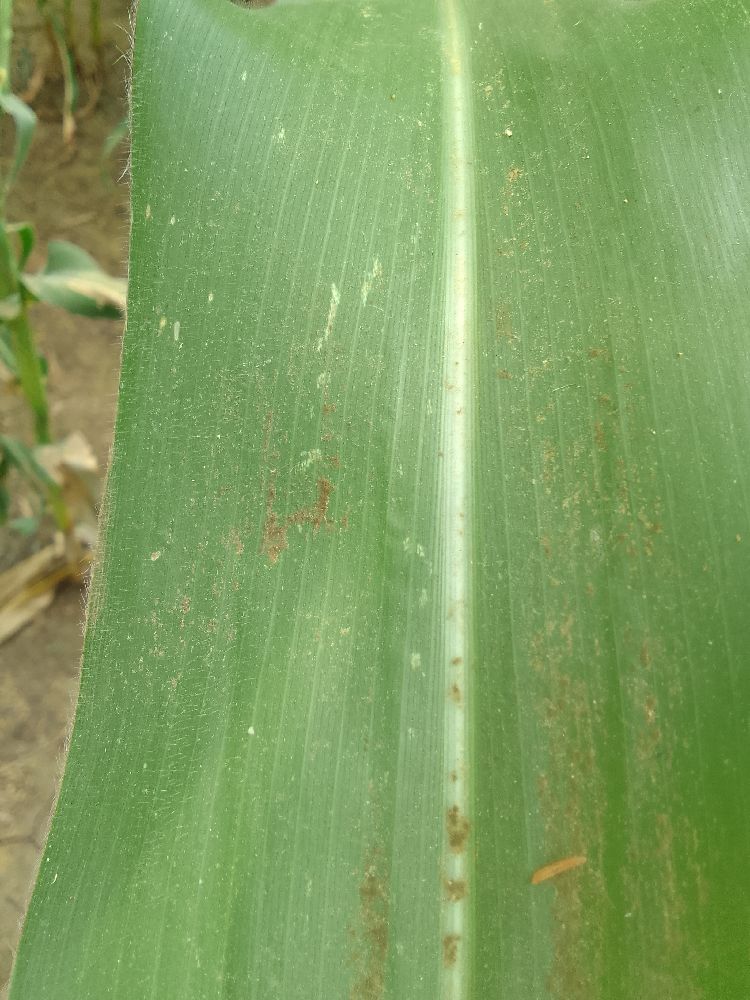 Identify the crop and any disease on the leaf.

maize, healthy
